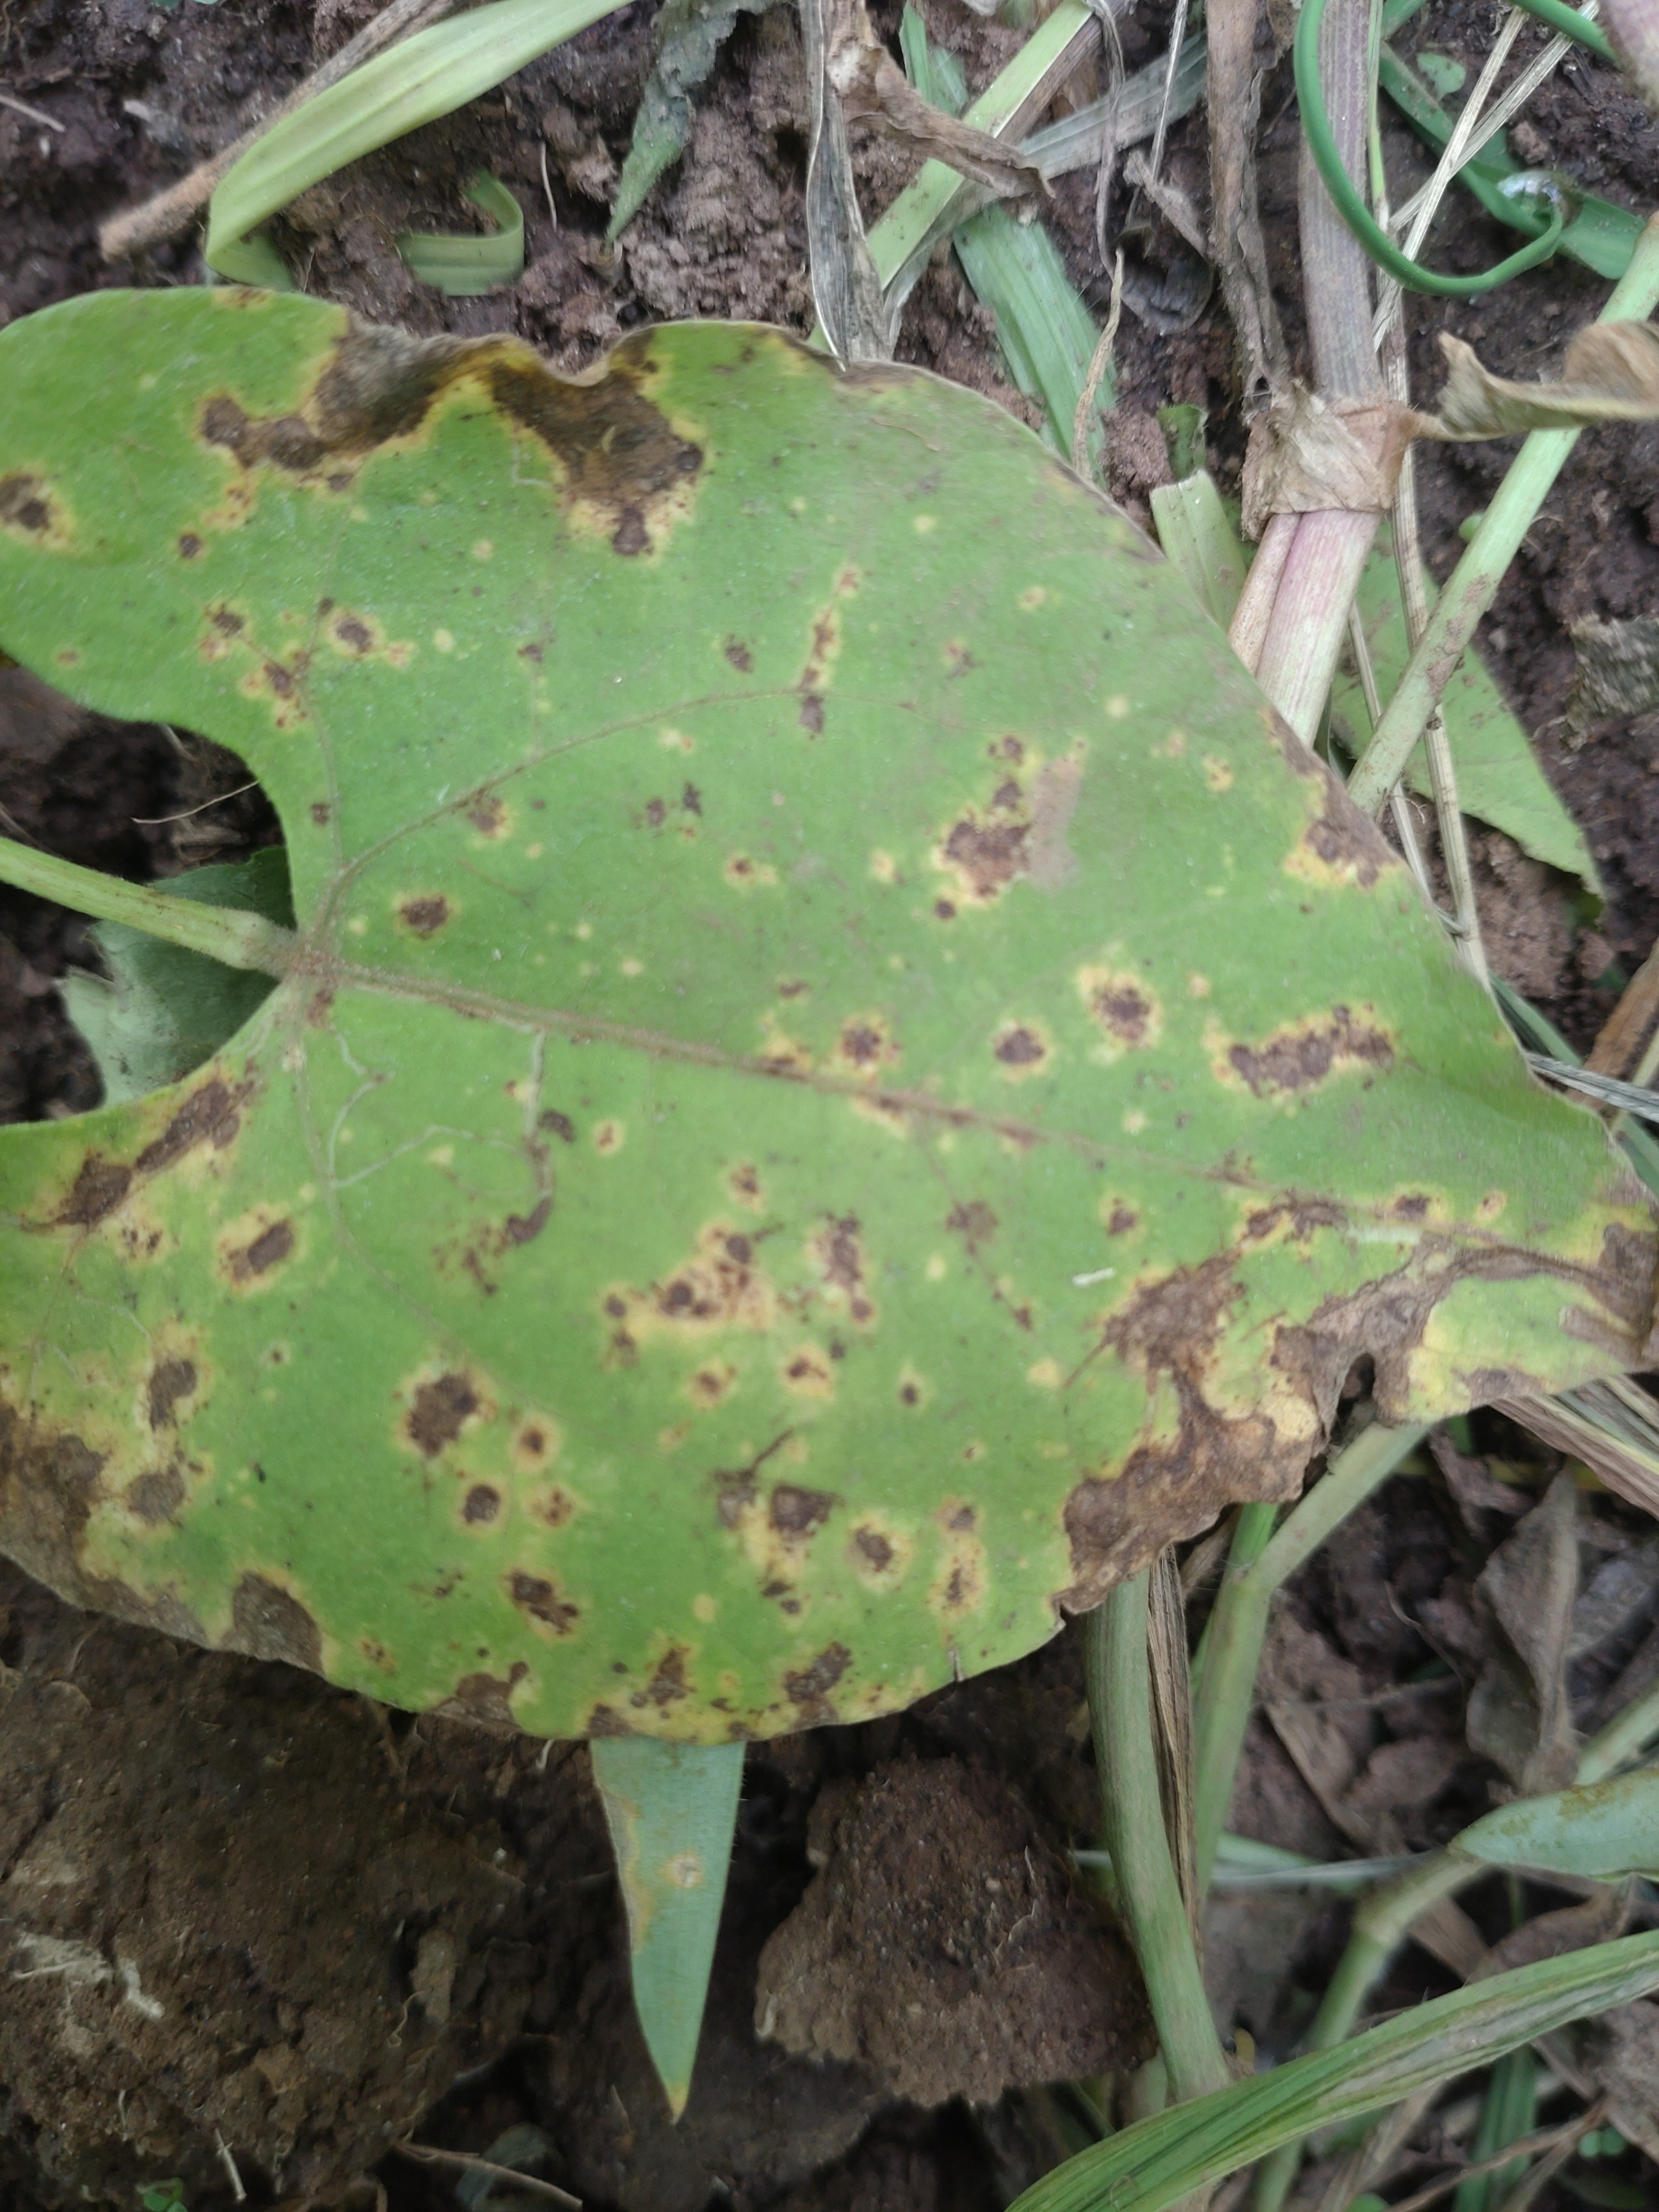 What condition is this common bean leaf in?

rust
